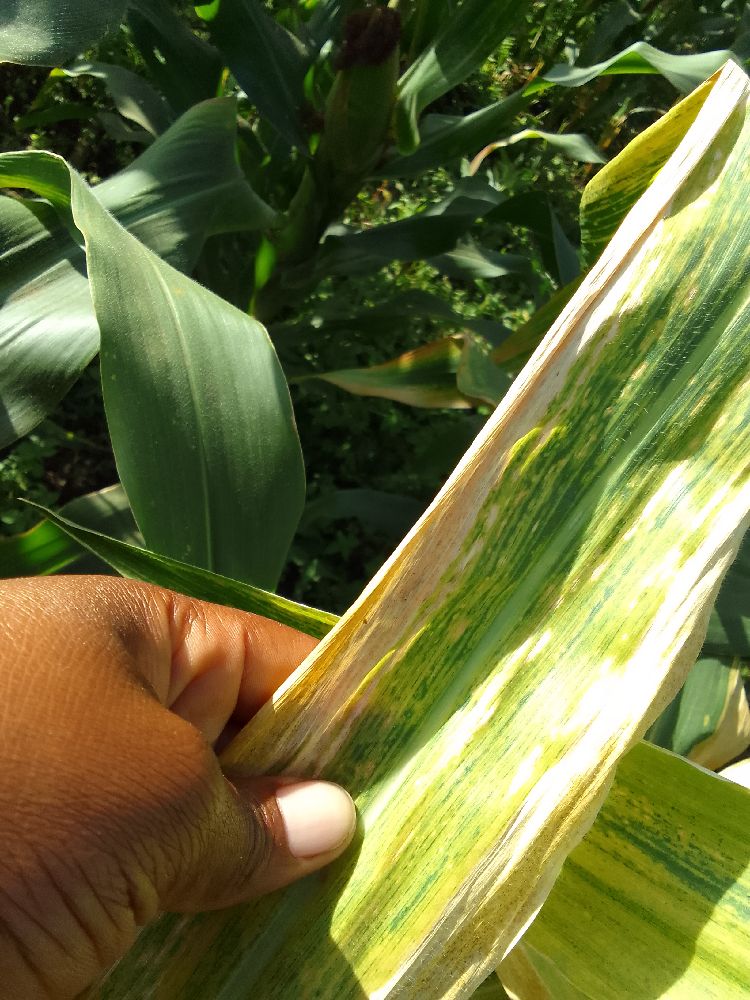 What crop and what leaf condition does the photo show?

maize, maize lethal necrosis
